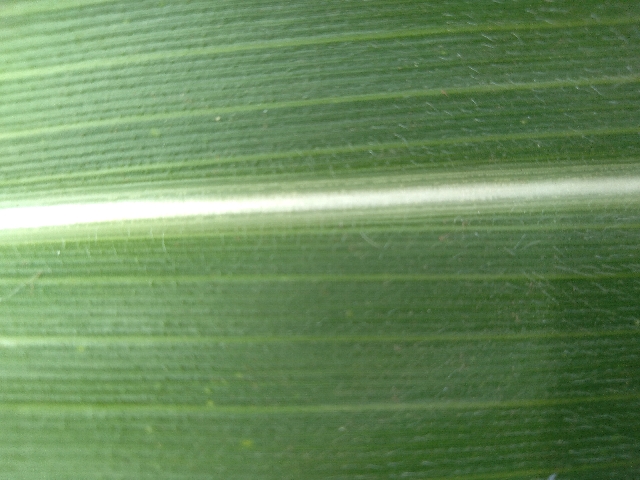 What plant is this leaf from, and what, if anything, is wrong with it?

maize, healthy
